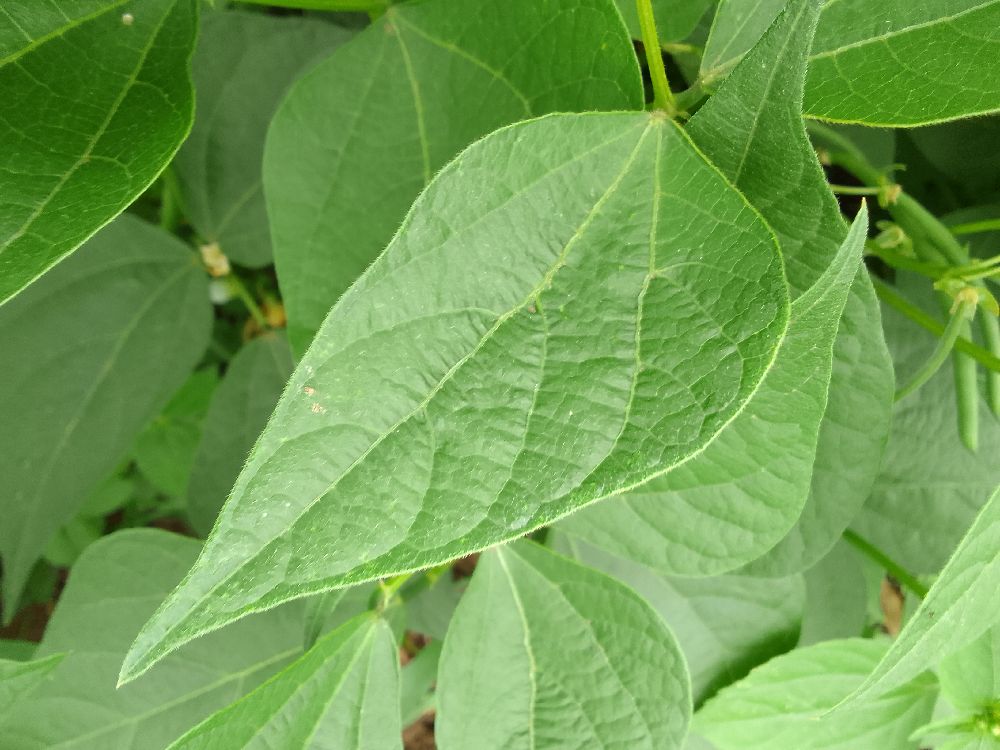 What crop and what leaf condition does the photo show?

common bean, healthy
